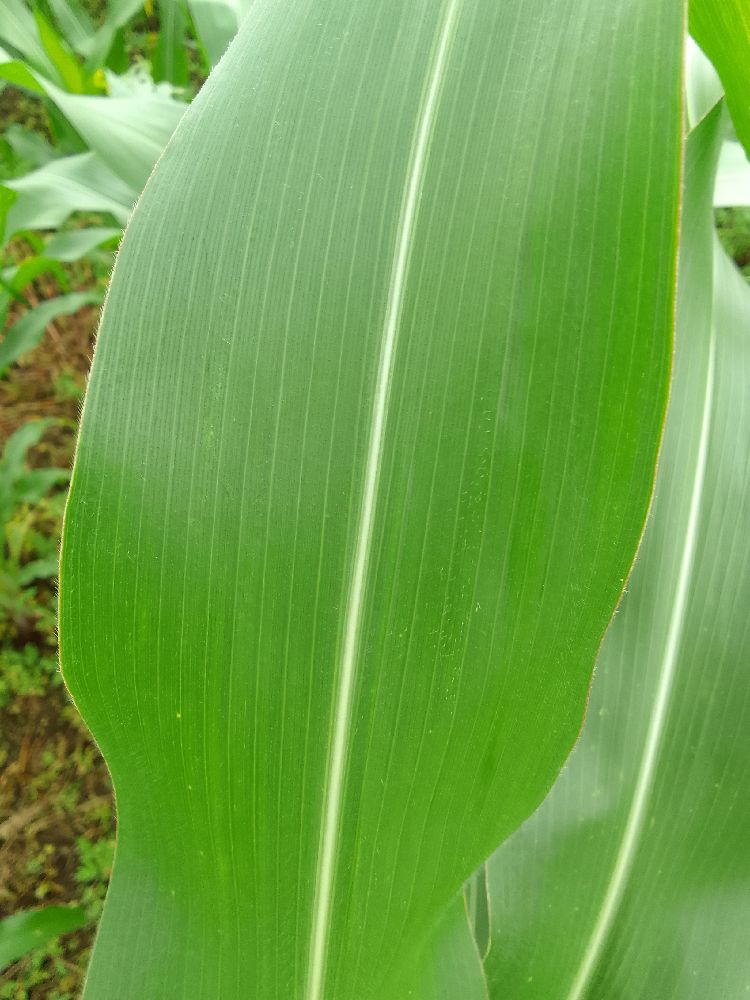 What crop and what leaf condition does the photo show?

maize, healthy
